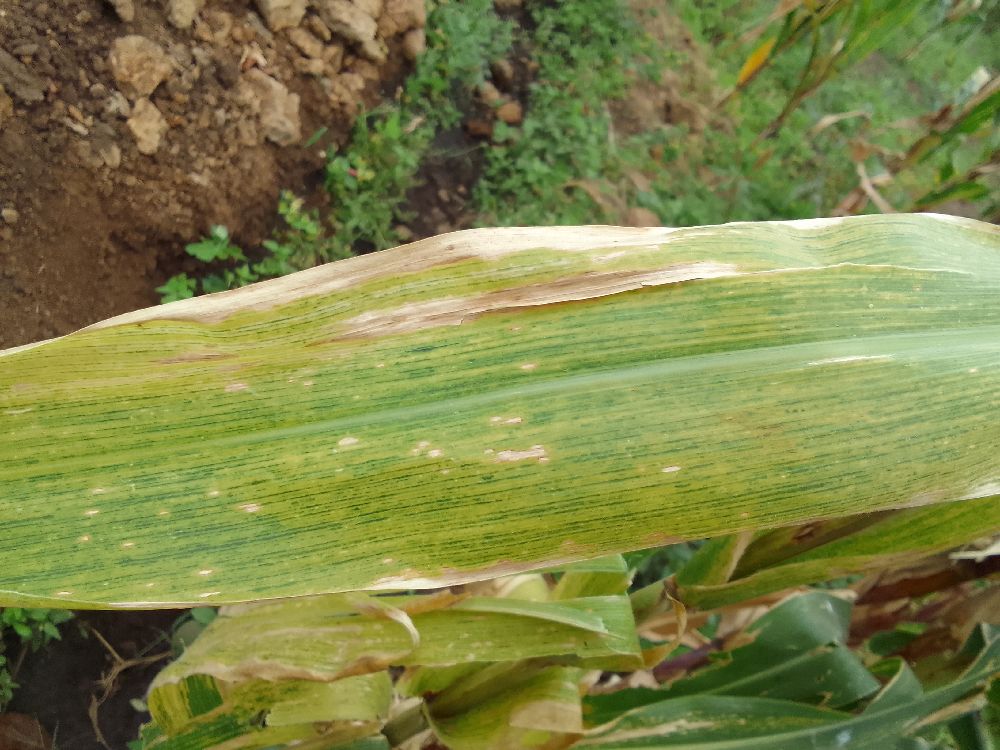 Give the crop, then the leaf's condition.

maize, maize lethal necrosis
